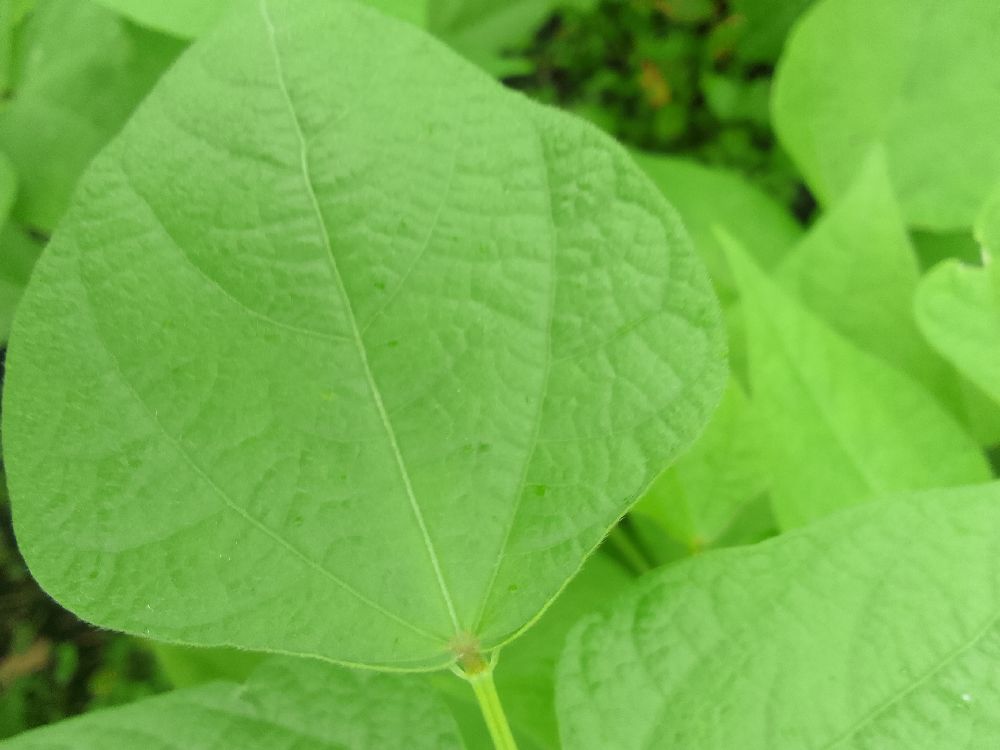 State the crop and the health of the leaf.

common bean, healthy
